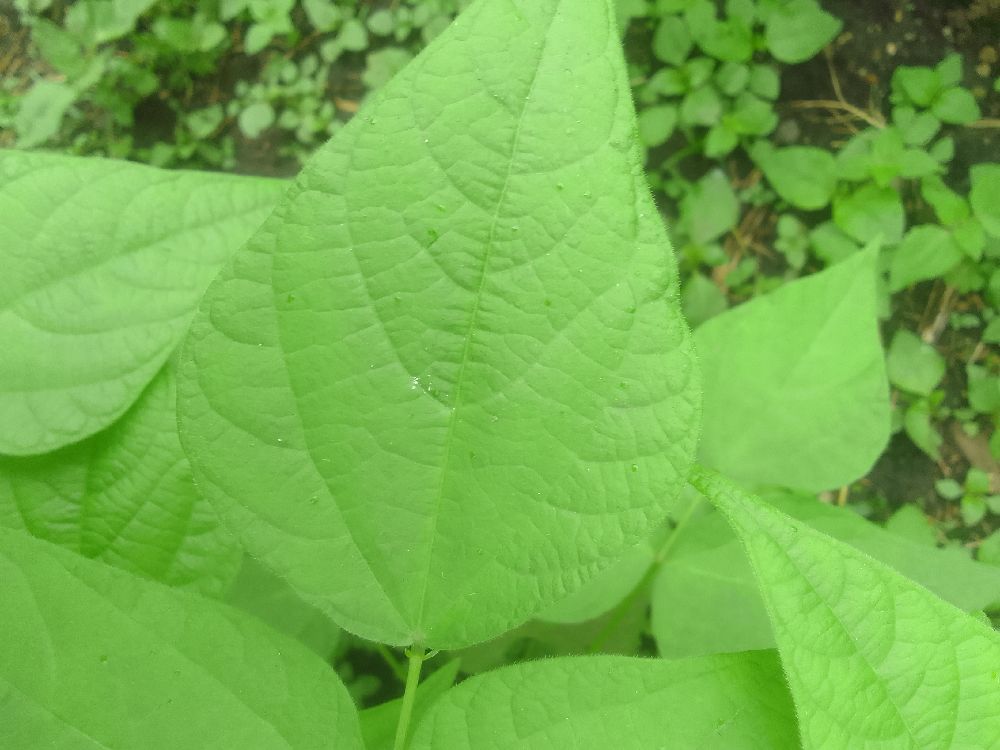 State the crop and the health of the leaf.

common bean, healthy
